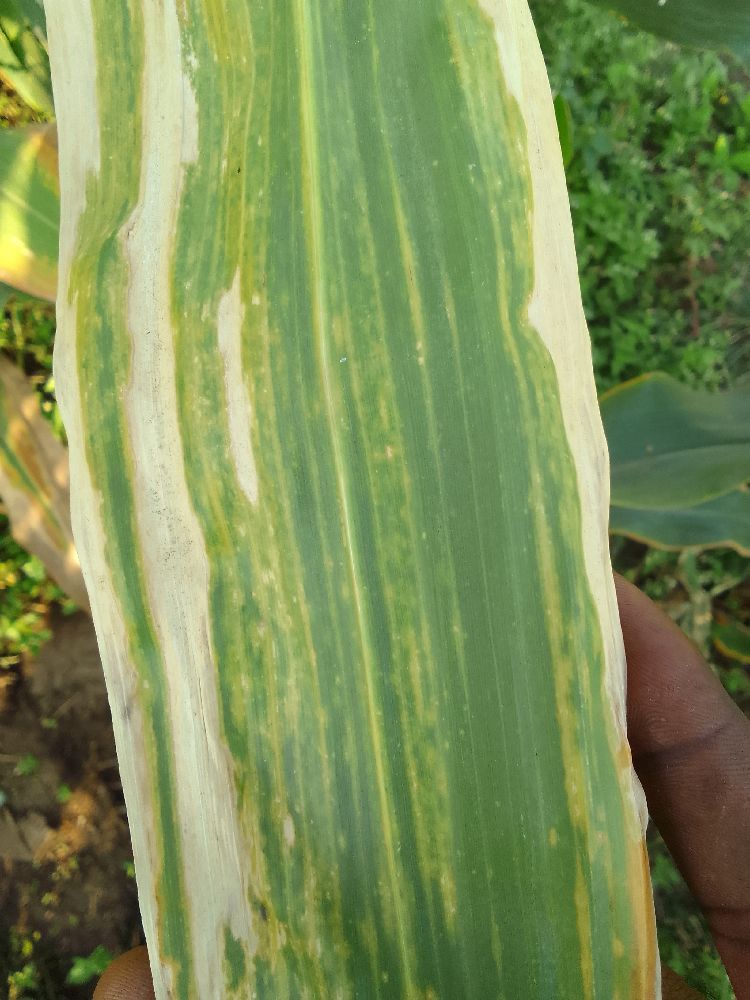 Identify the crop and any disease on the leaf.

maize, maize lethal necrosis
